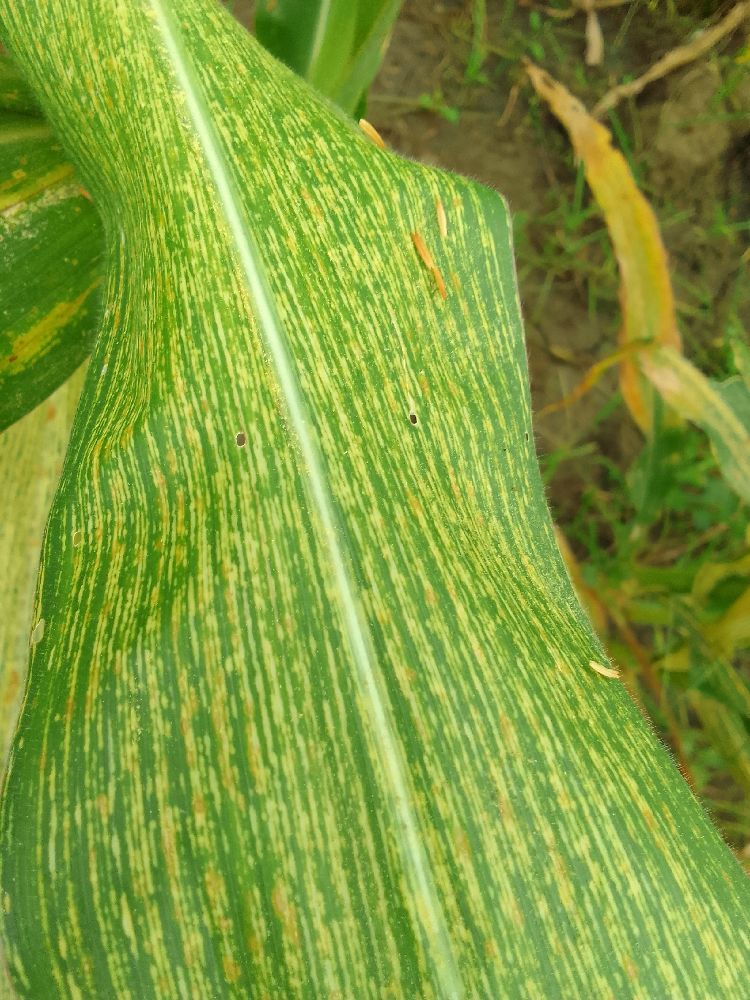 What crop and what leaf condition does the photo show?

maize, maize streak virus
